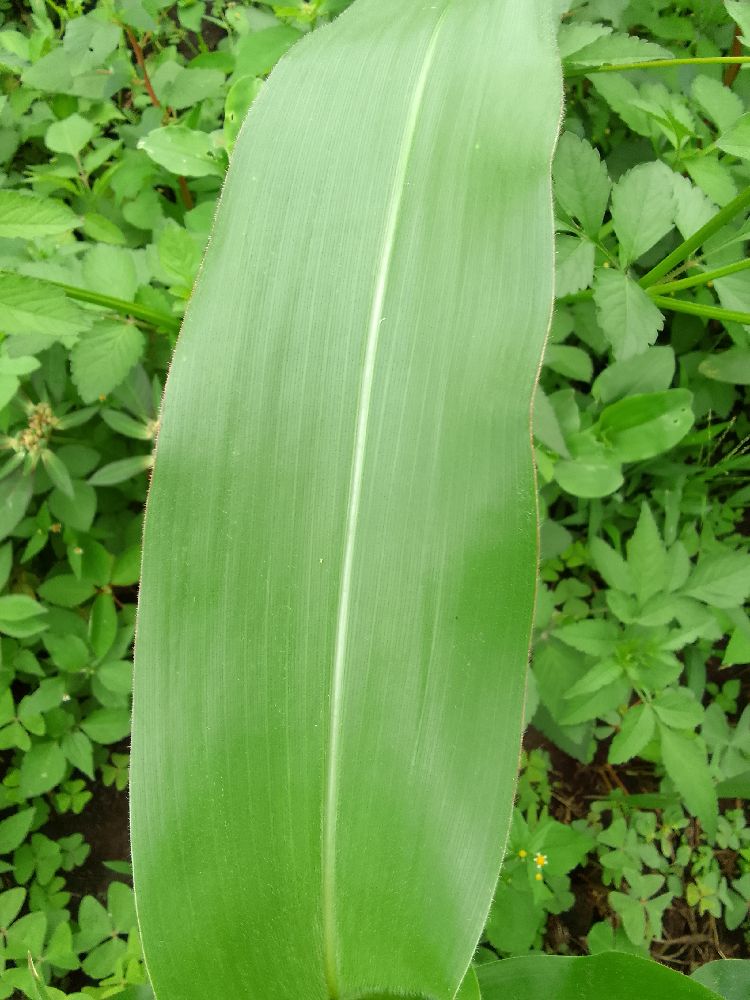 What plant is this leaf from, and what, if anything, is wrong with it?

maize, healthy
